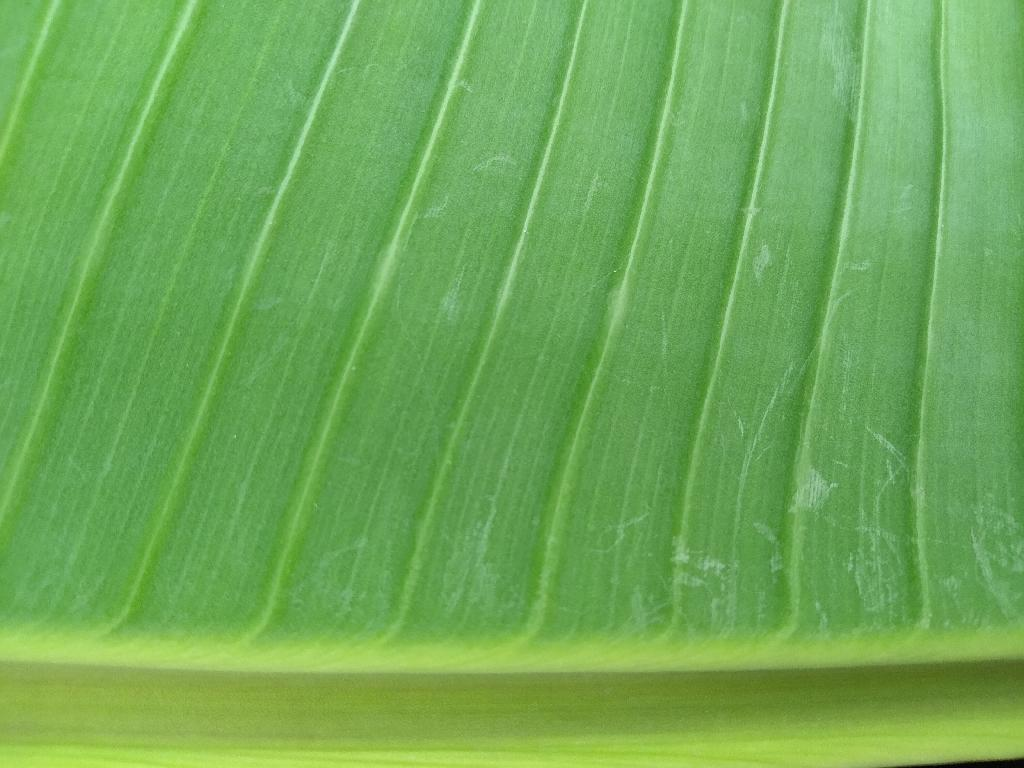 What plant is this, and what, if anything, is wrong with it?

banana, healthy
